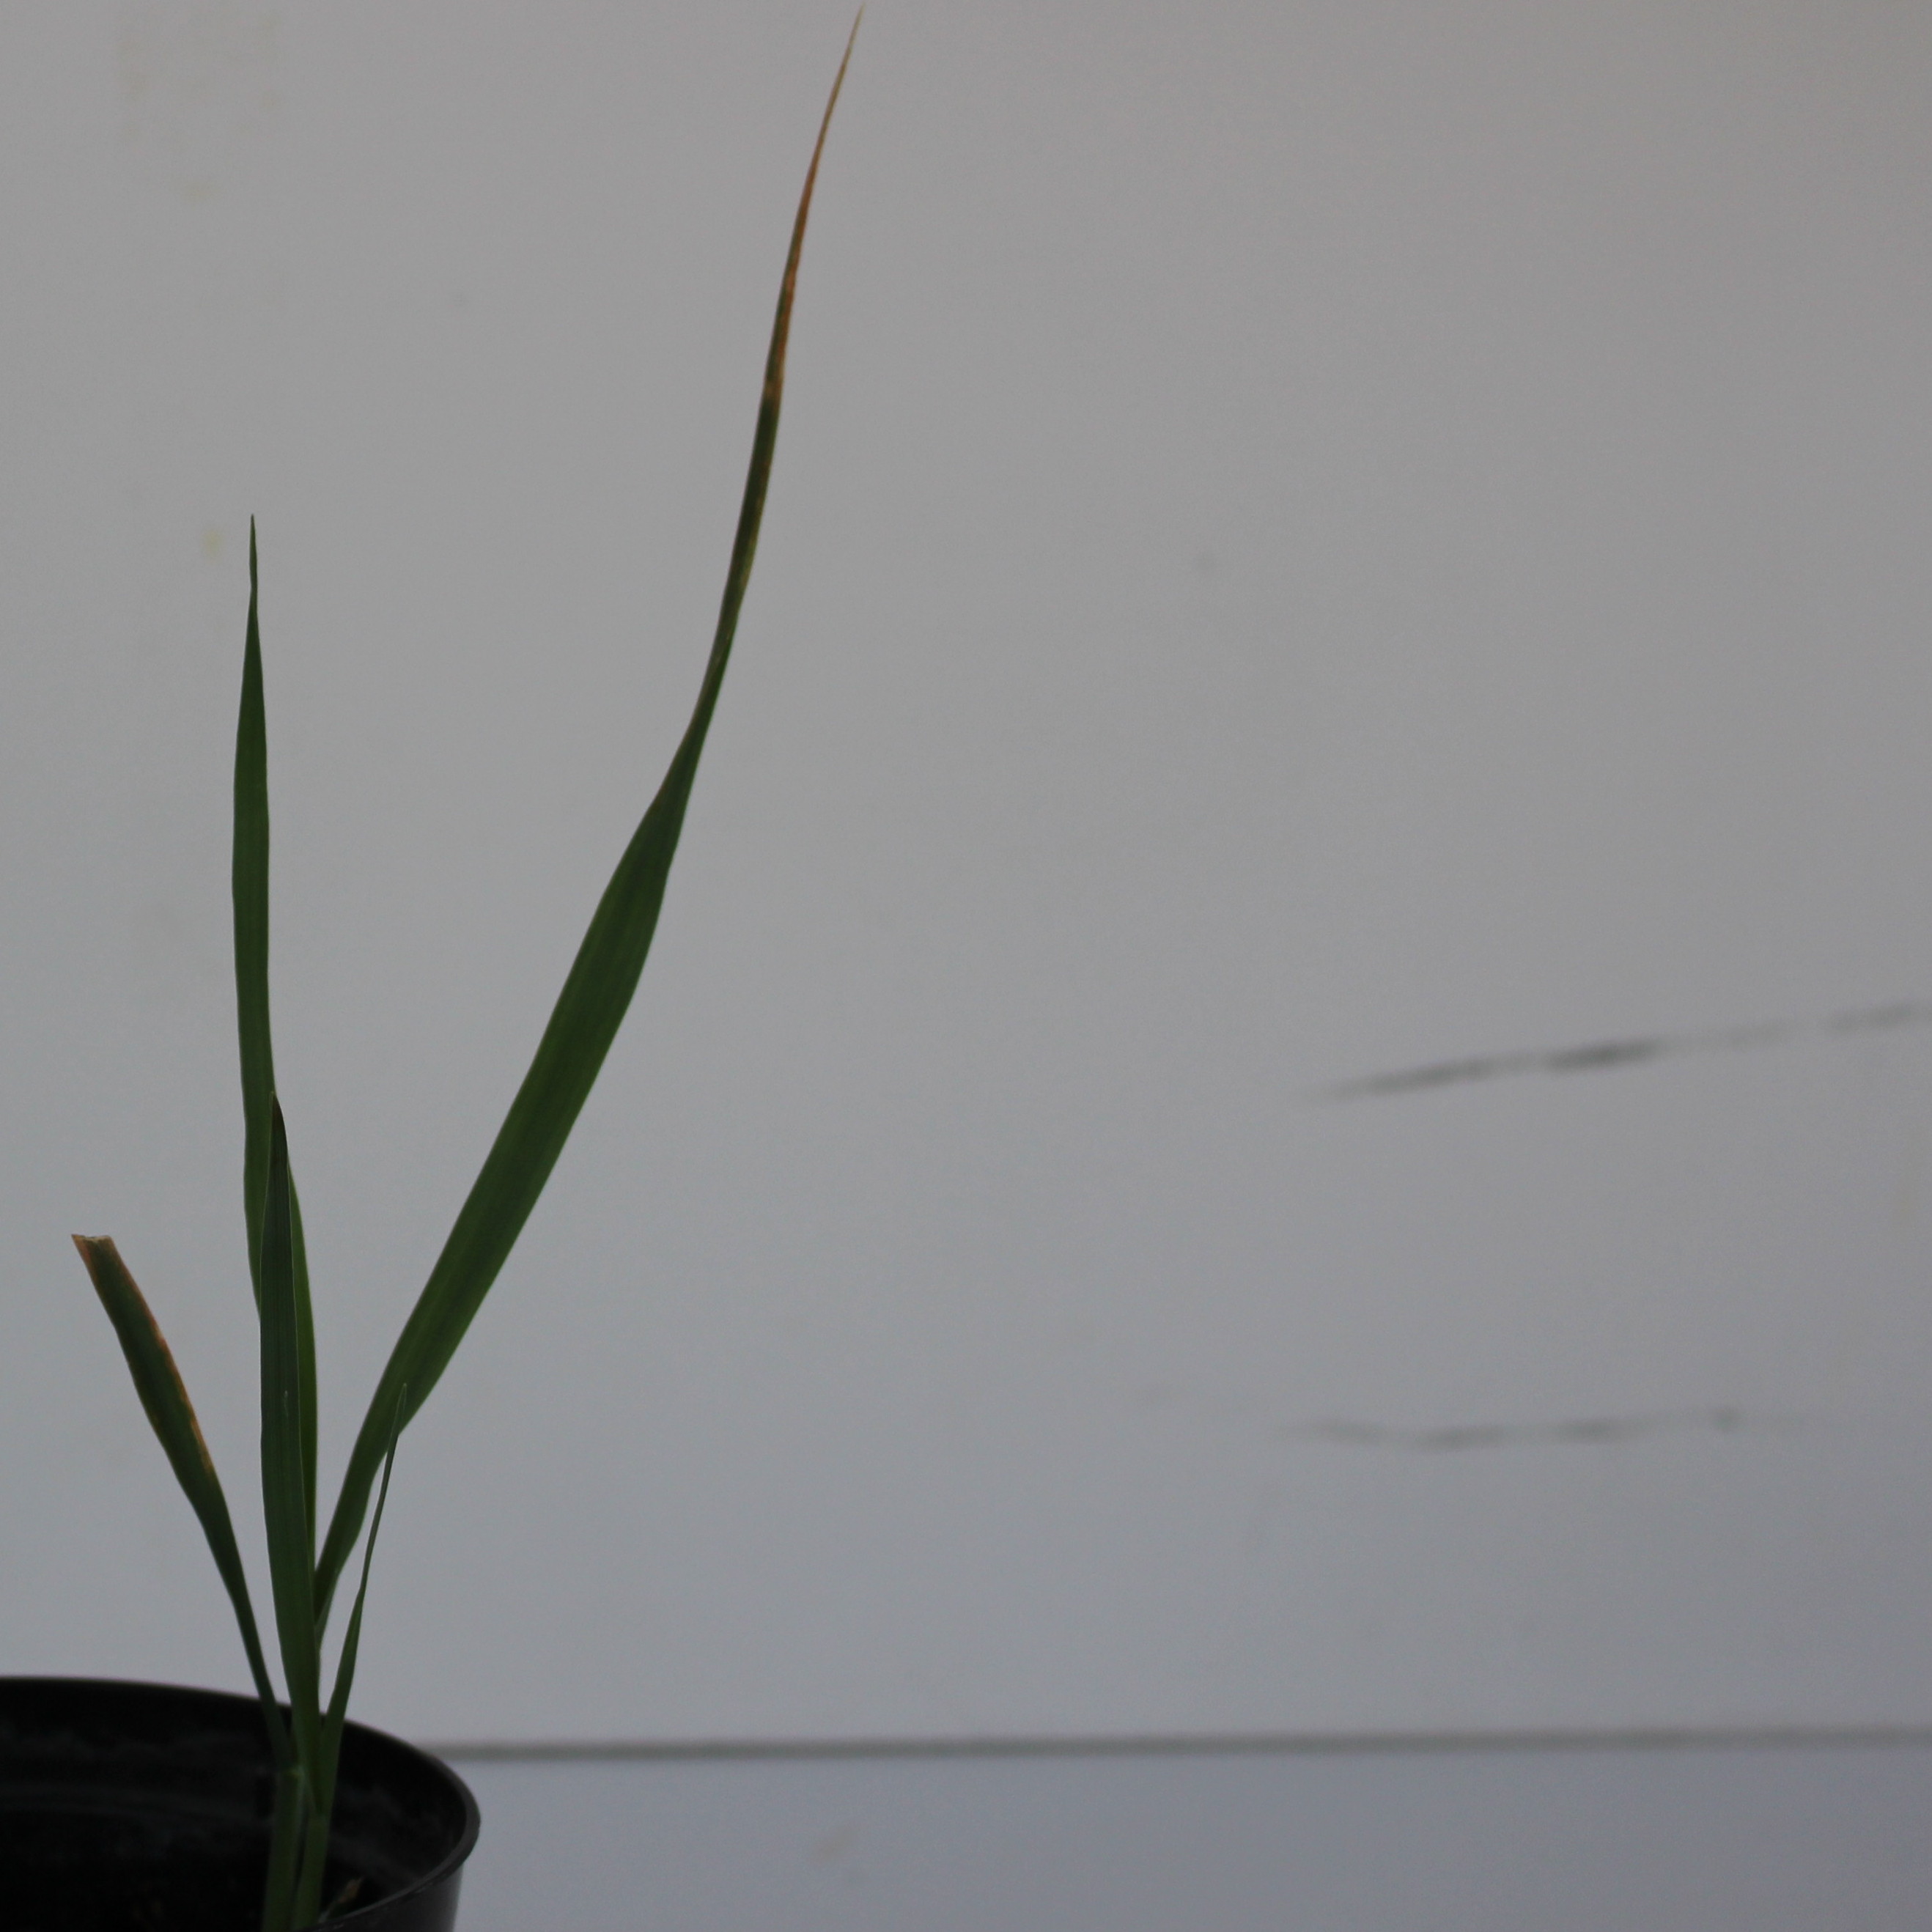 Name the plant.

Avena sterilis
